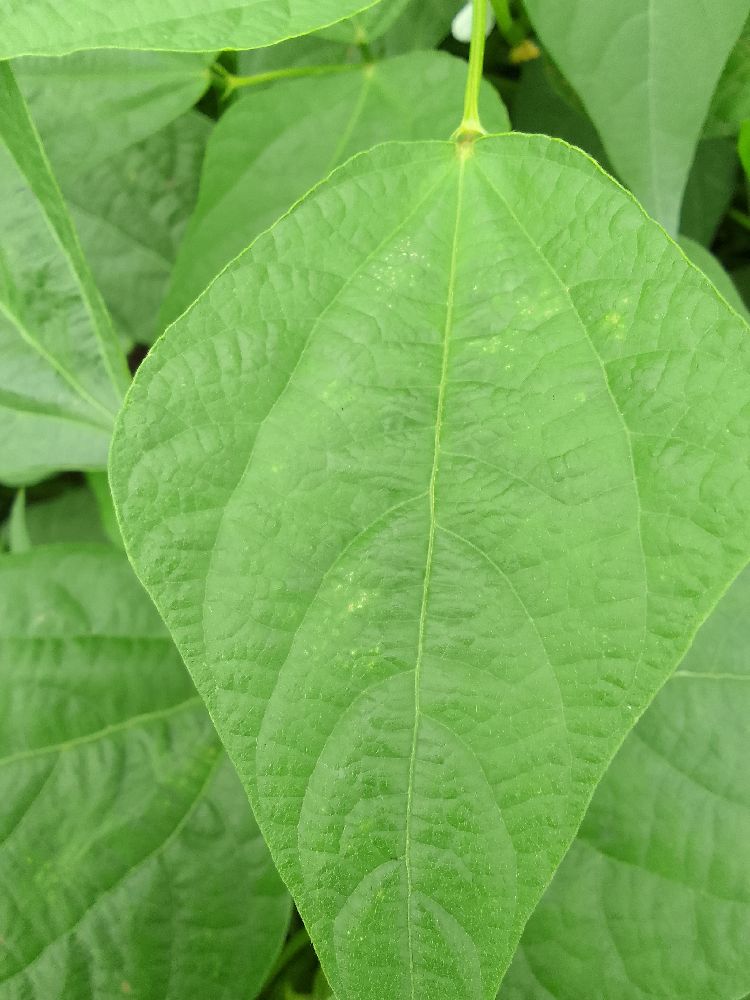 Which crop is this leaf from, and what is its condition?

common bean, healthy
